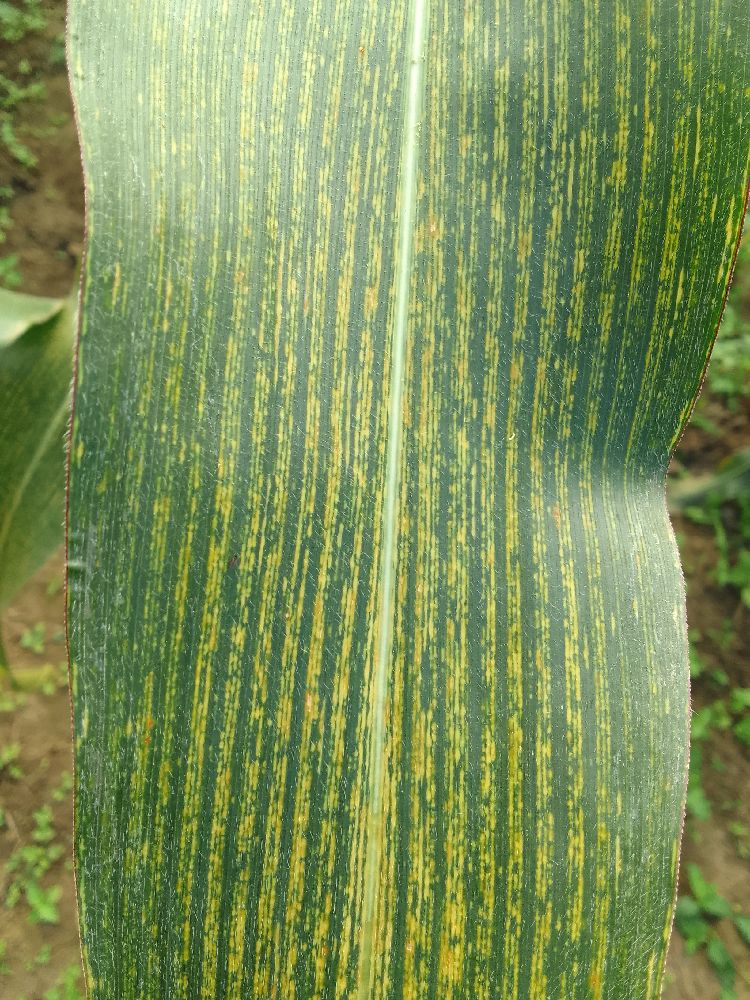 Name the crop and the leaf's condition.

maize, maize streak virus
